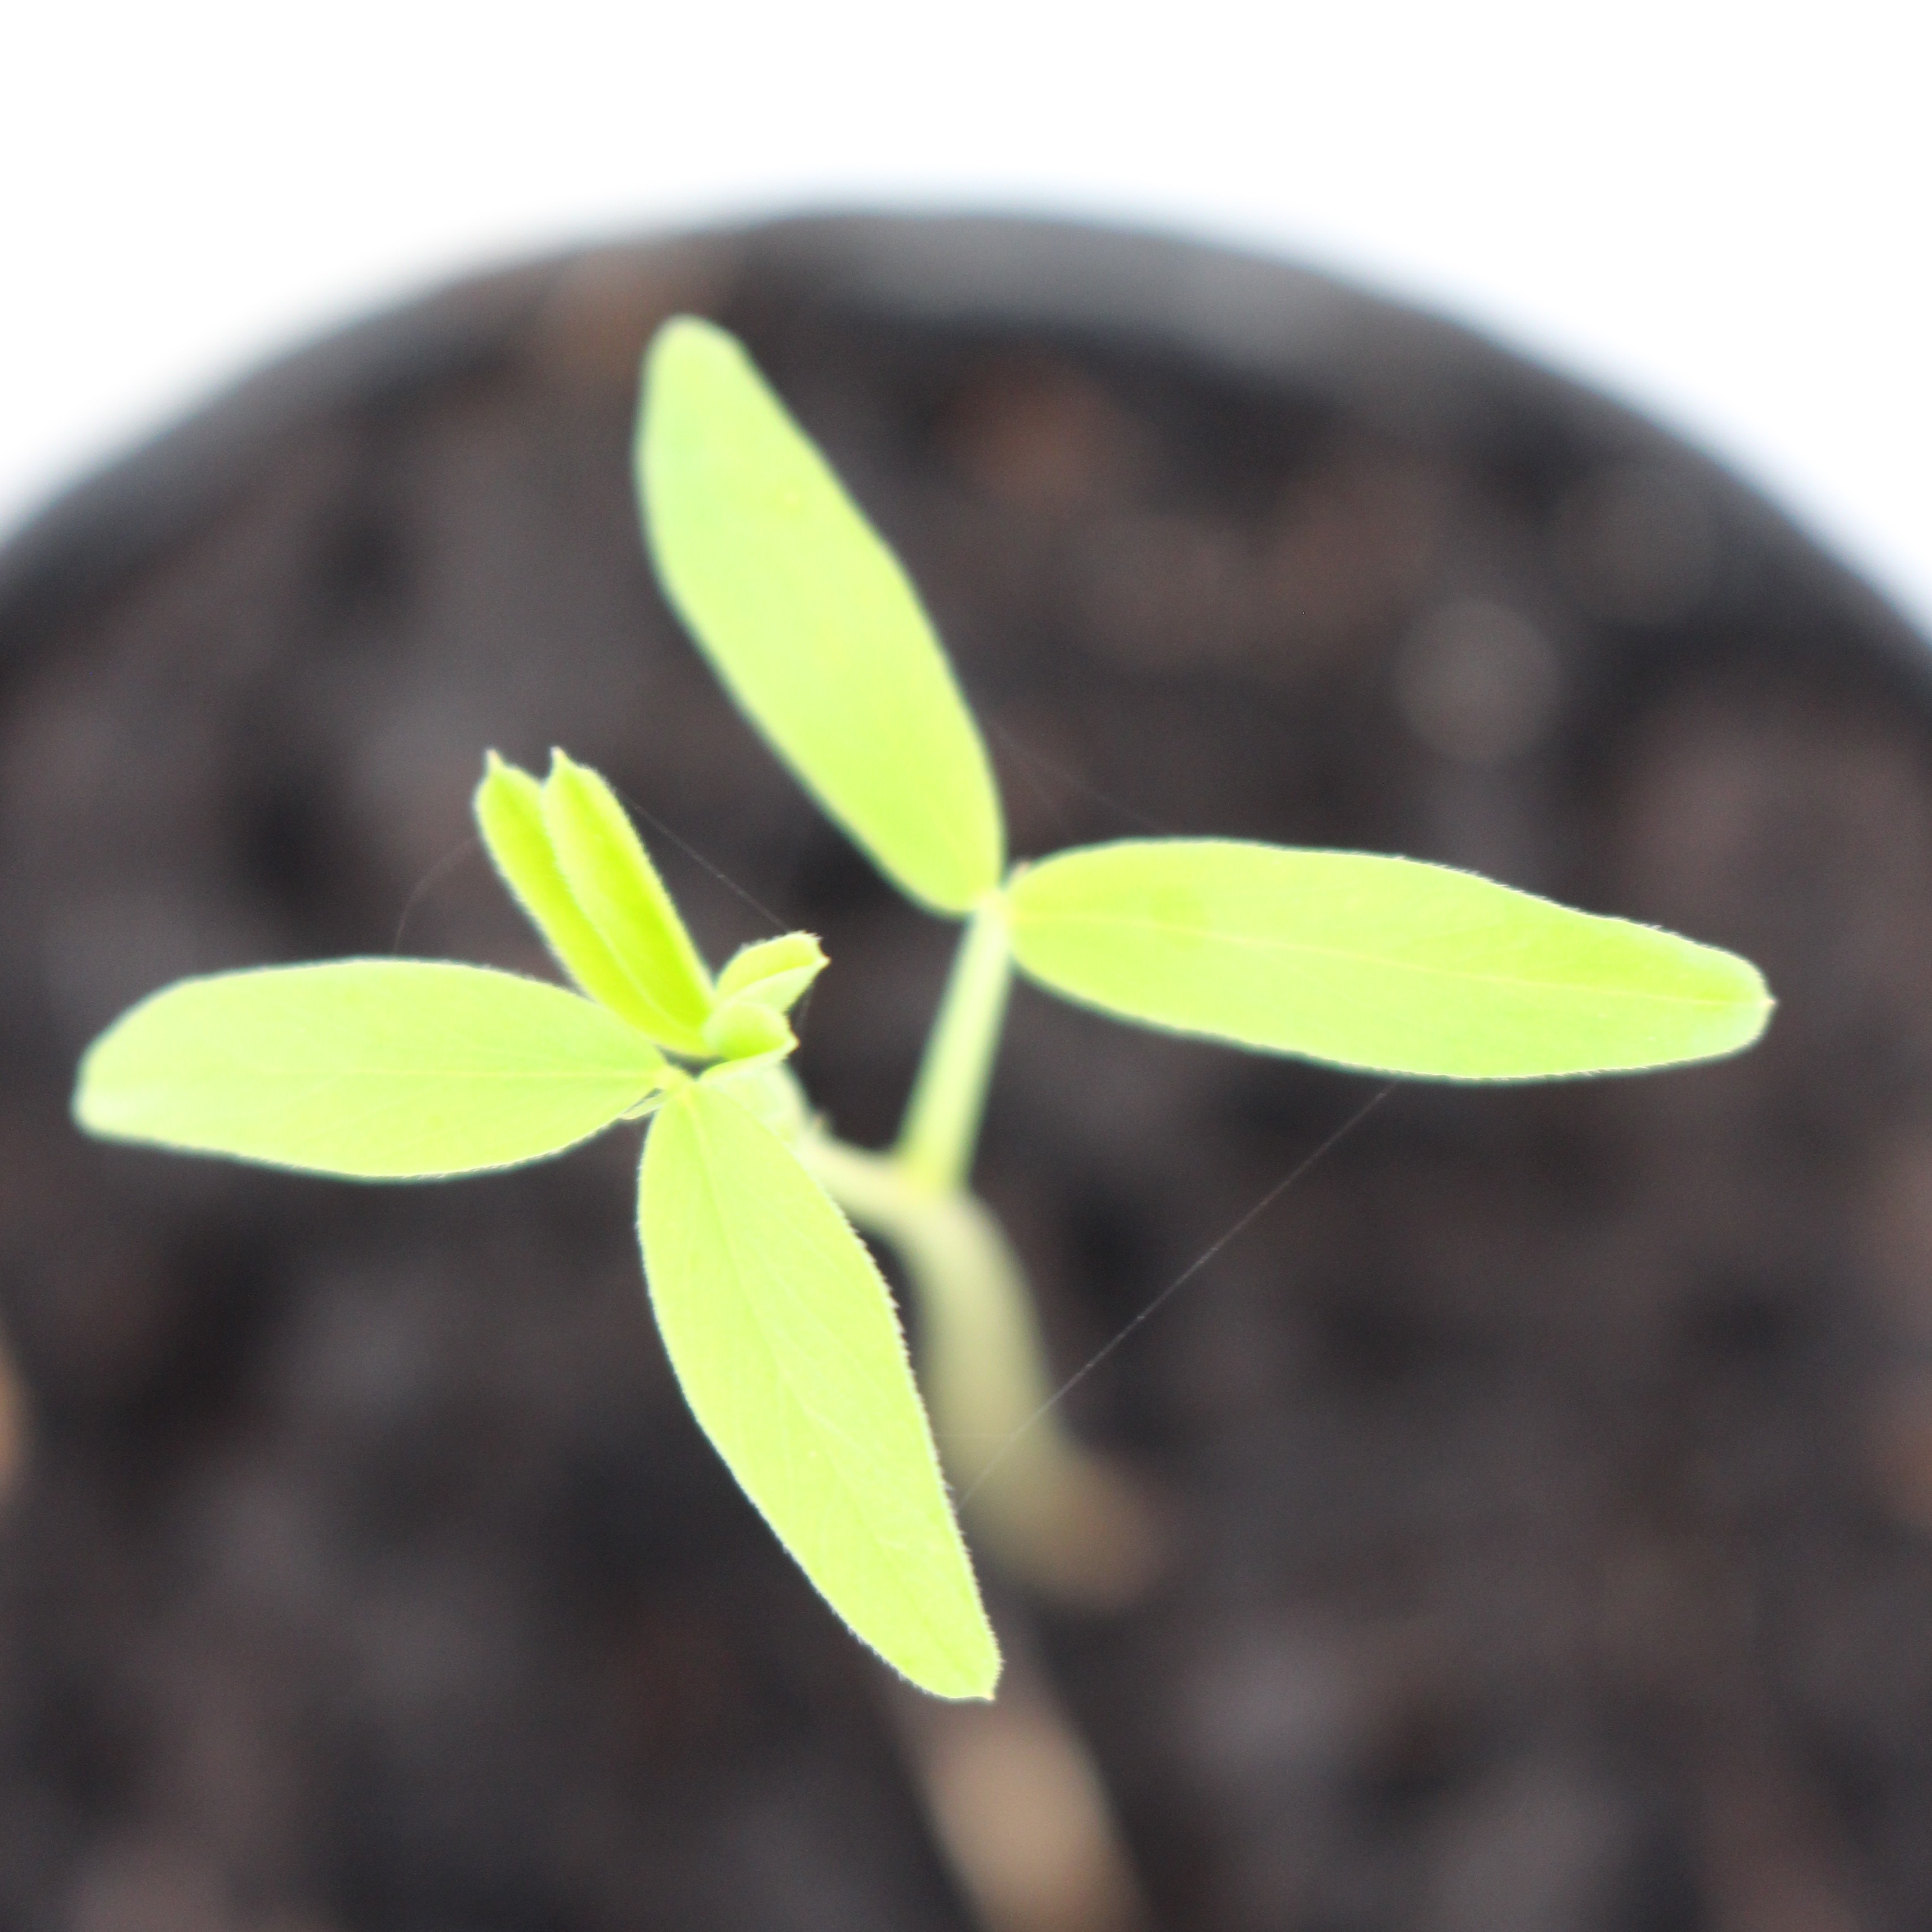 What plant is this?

Vicia sativa
